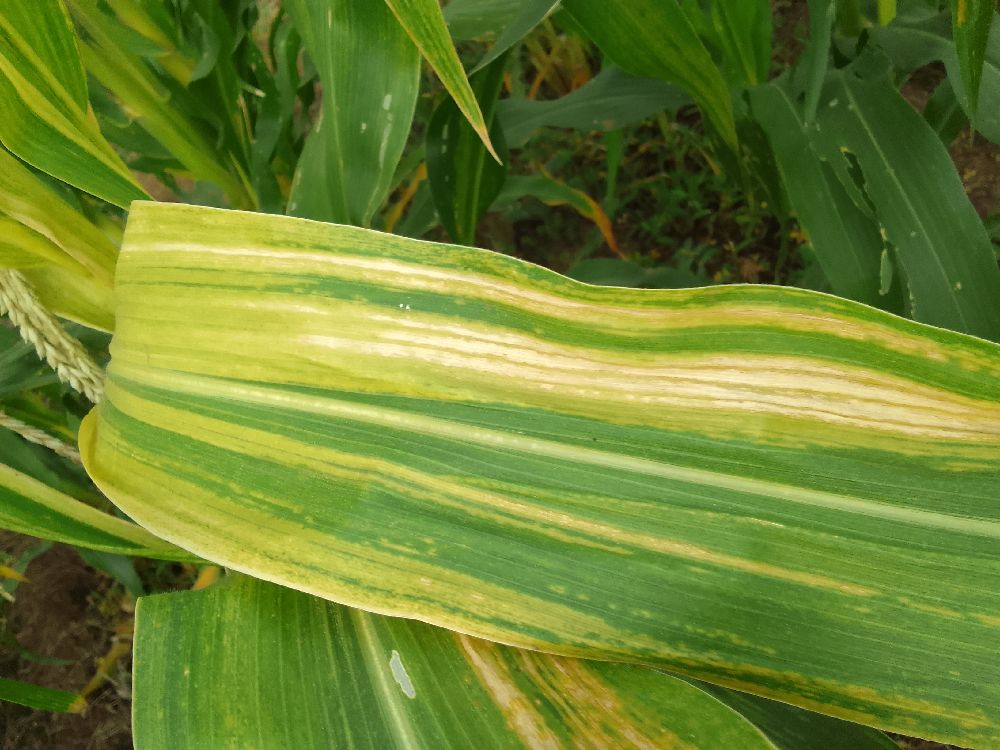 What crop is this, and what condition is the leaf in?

maize, maize lethal necrosis
